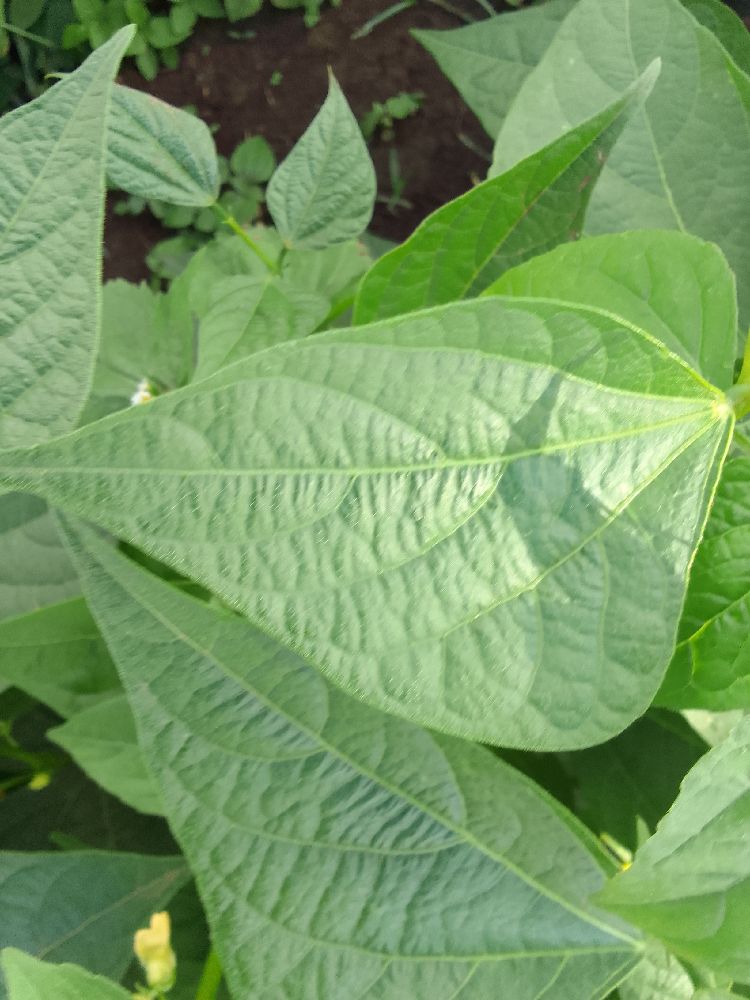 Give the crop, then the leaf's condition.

common bean, healthy
